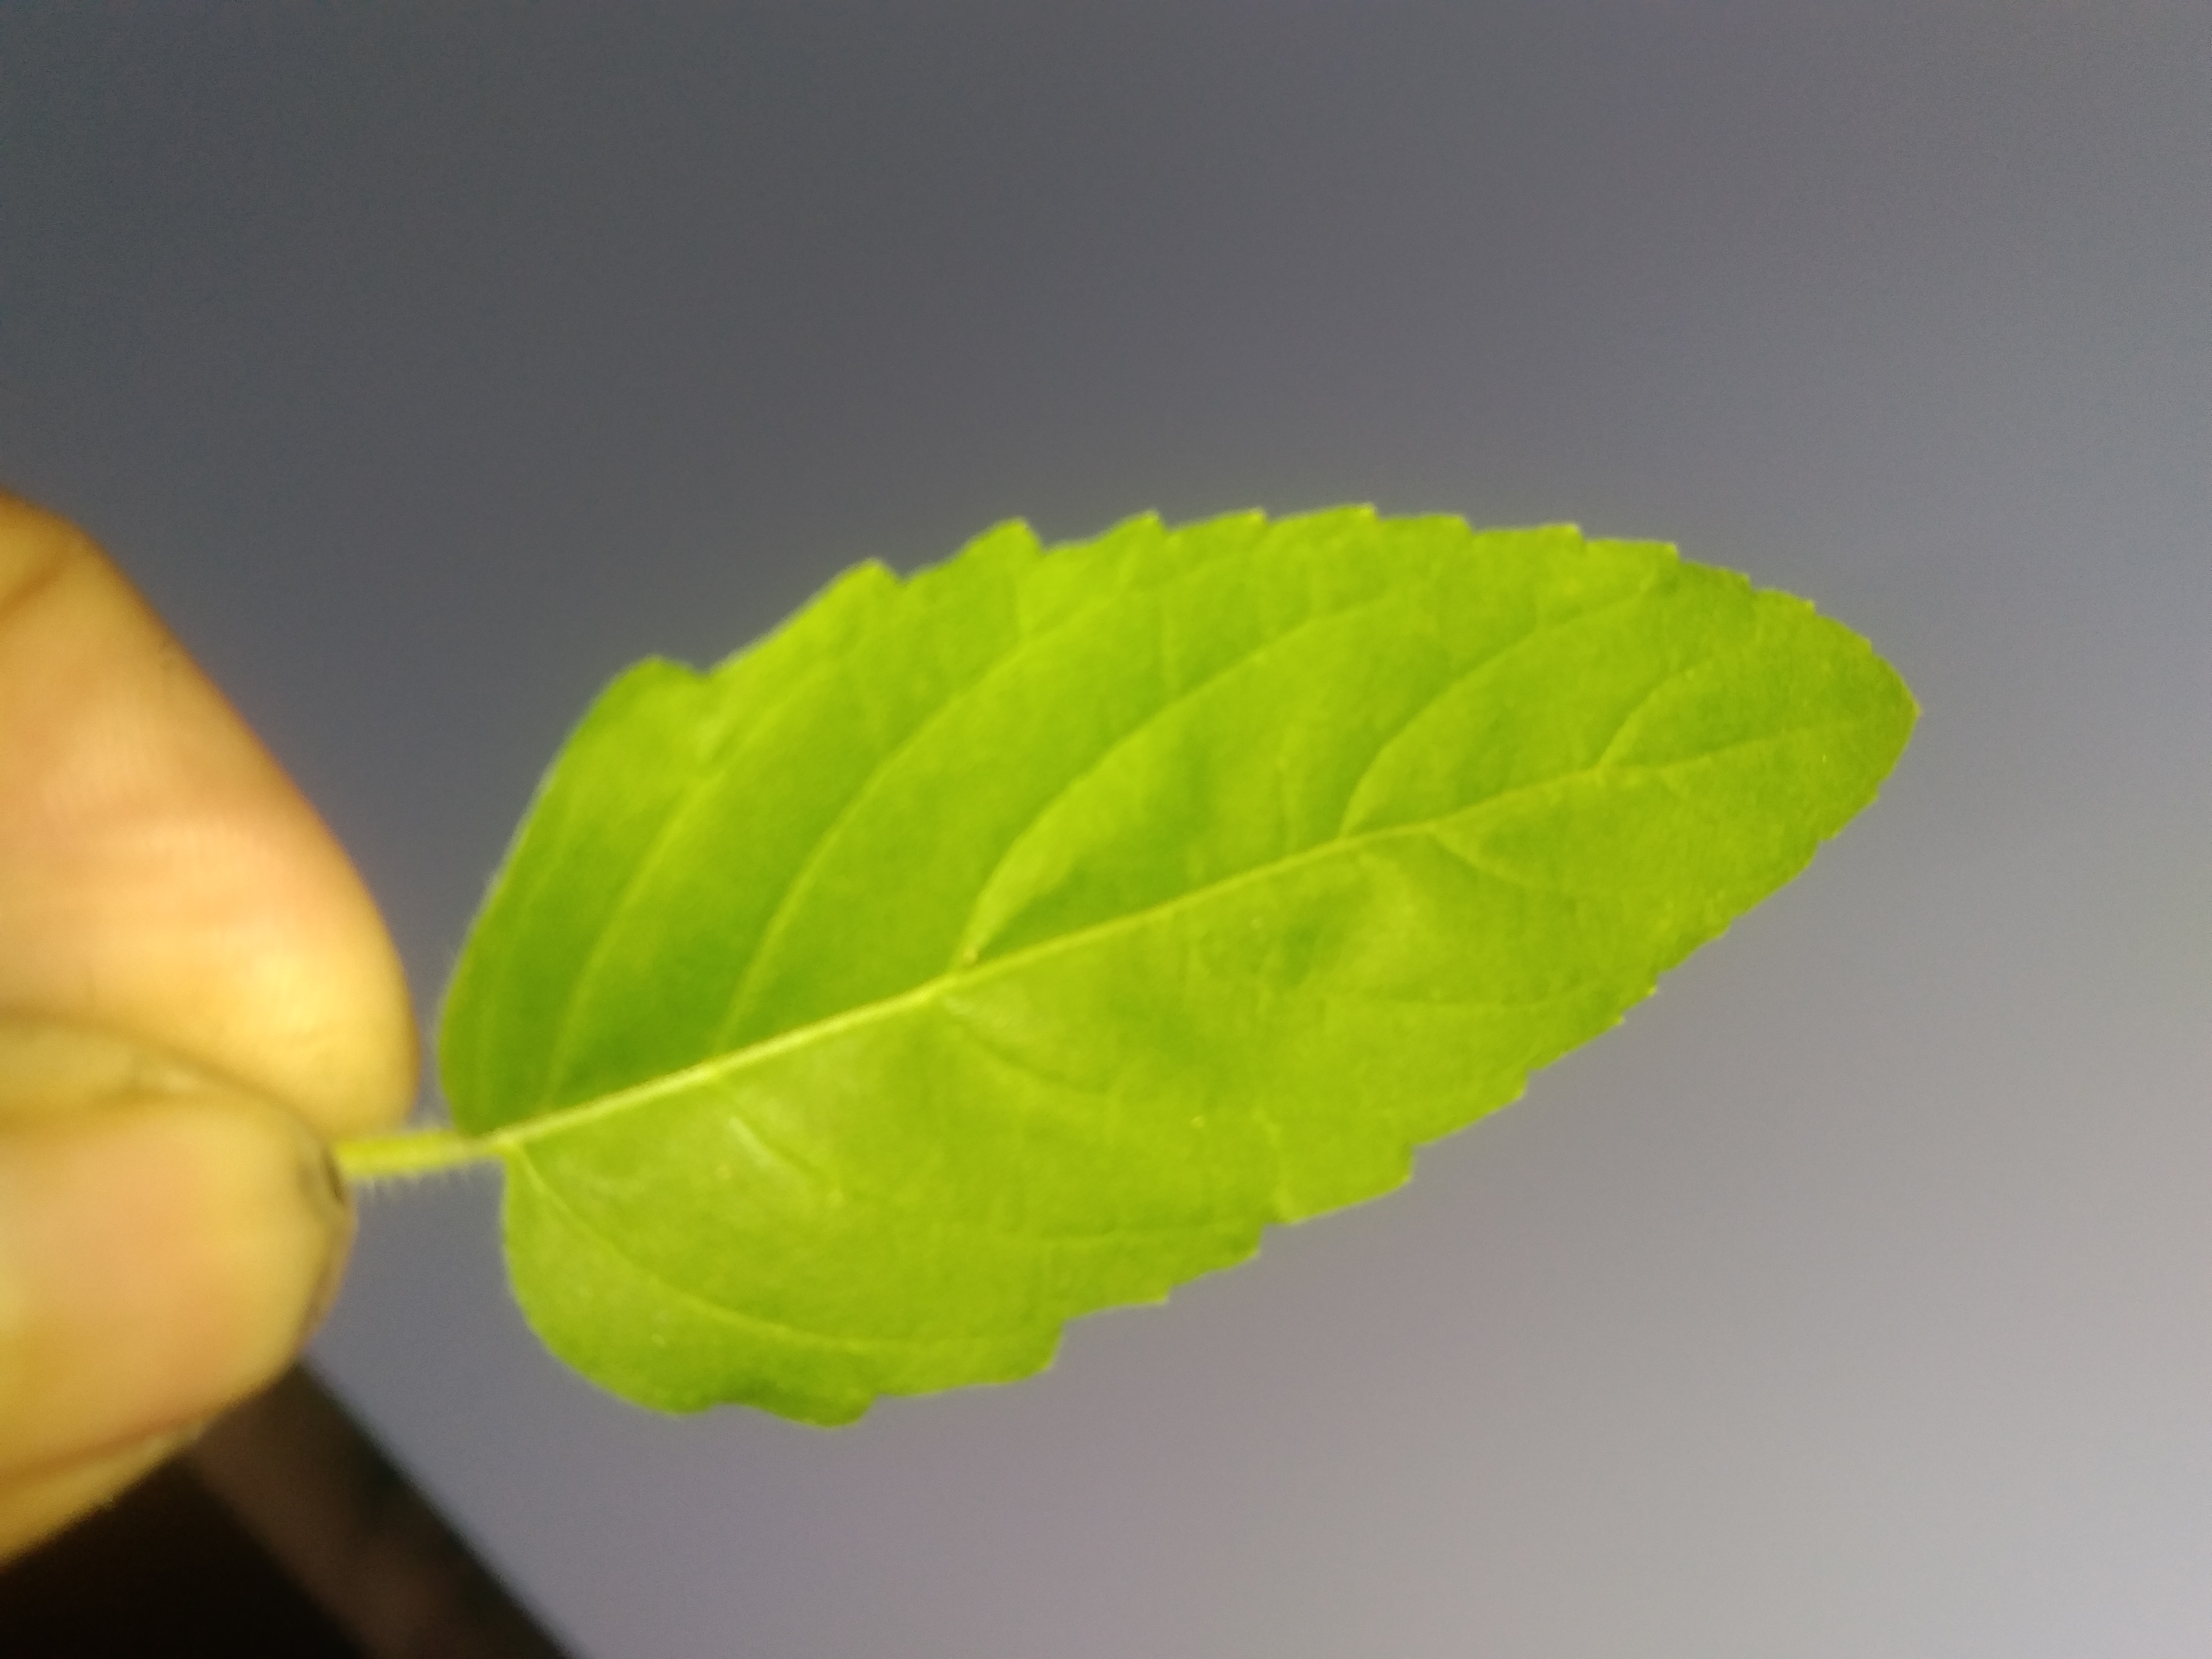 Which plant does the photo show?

tulshi
